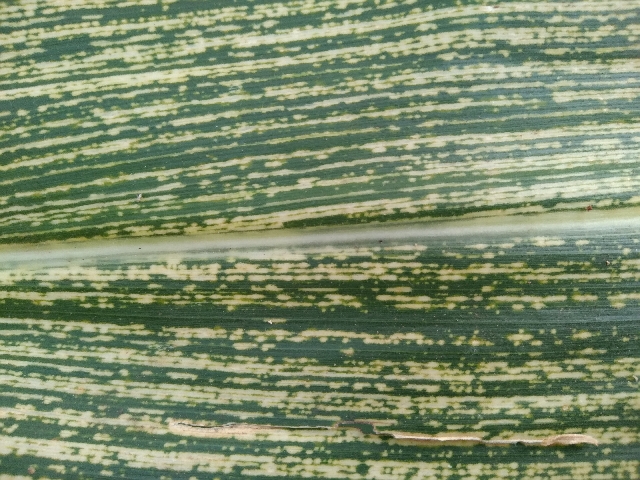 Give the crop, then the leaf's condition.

maize, maize streak virus
